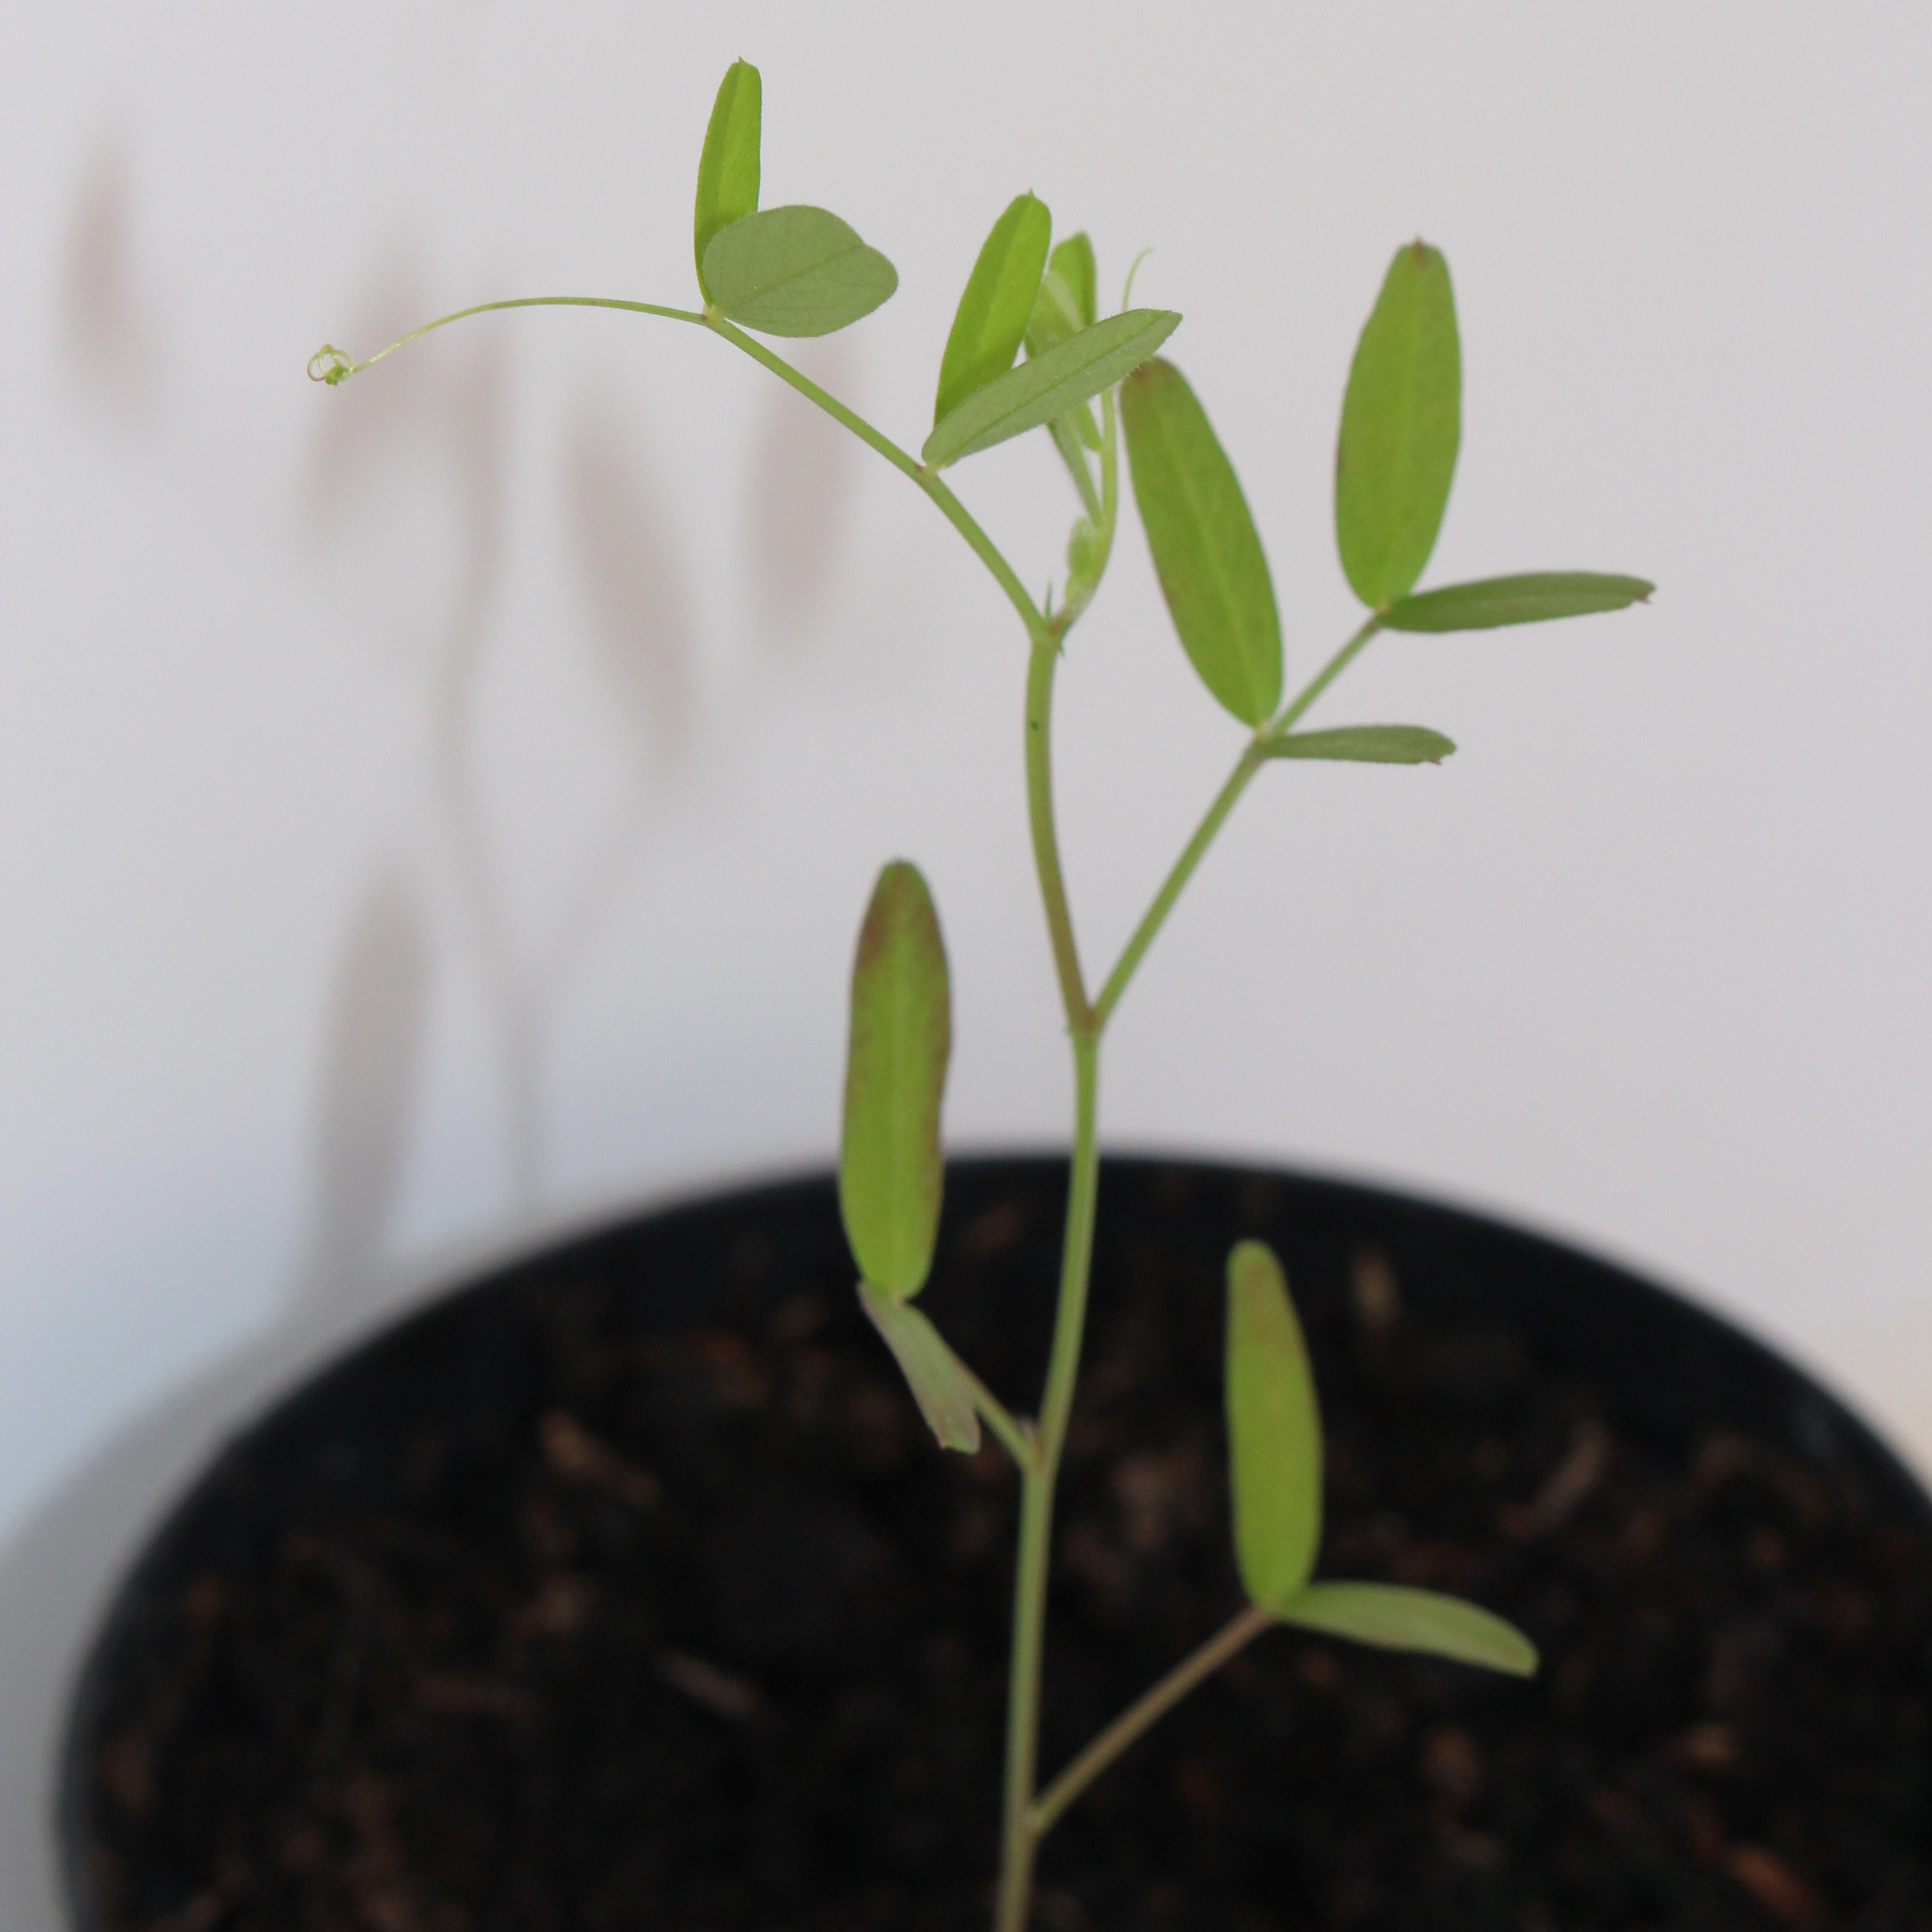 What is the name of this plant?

Vicia sativa
